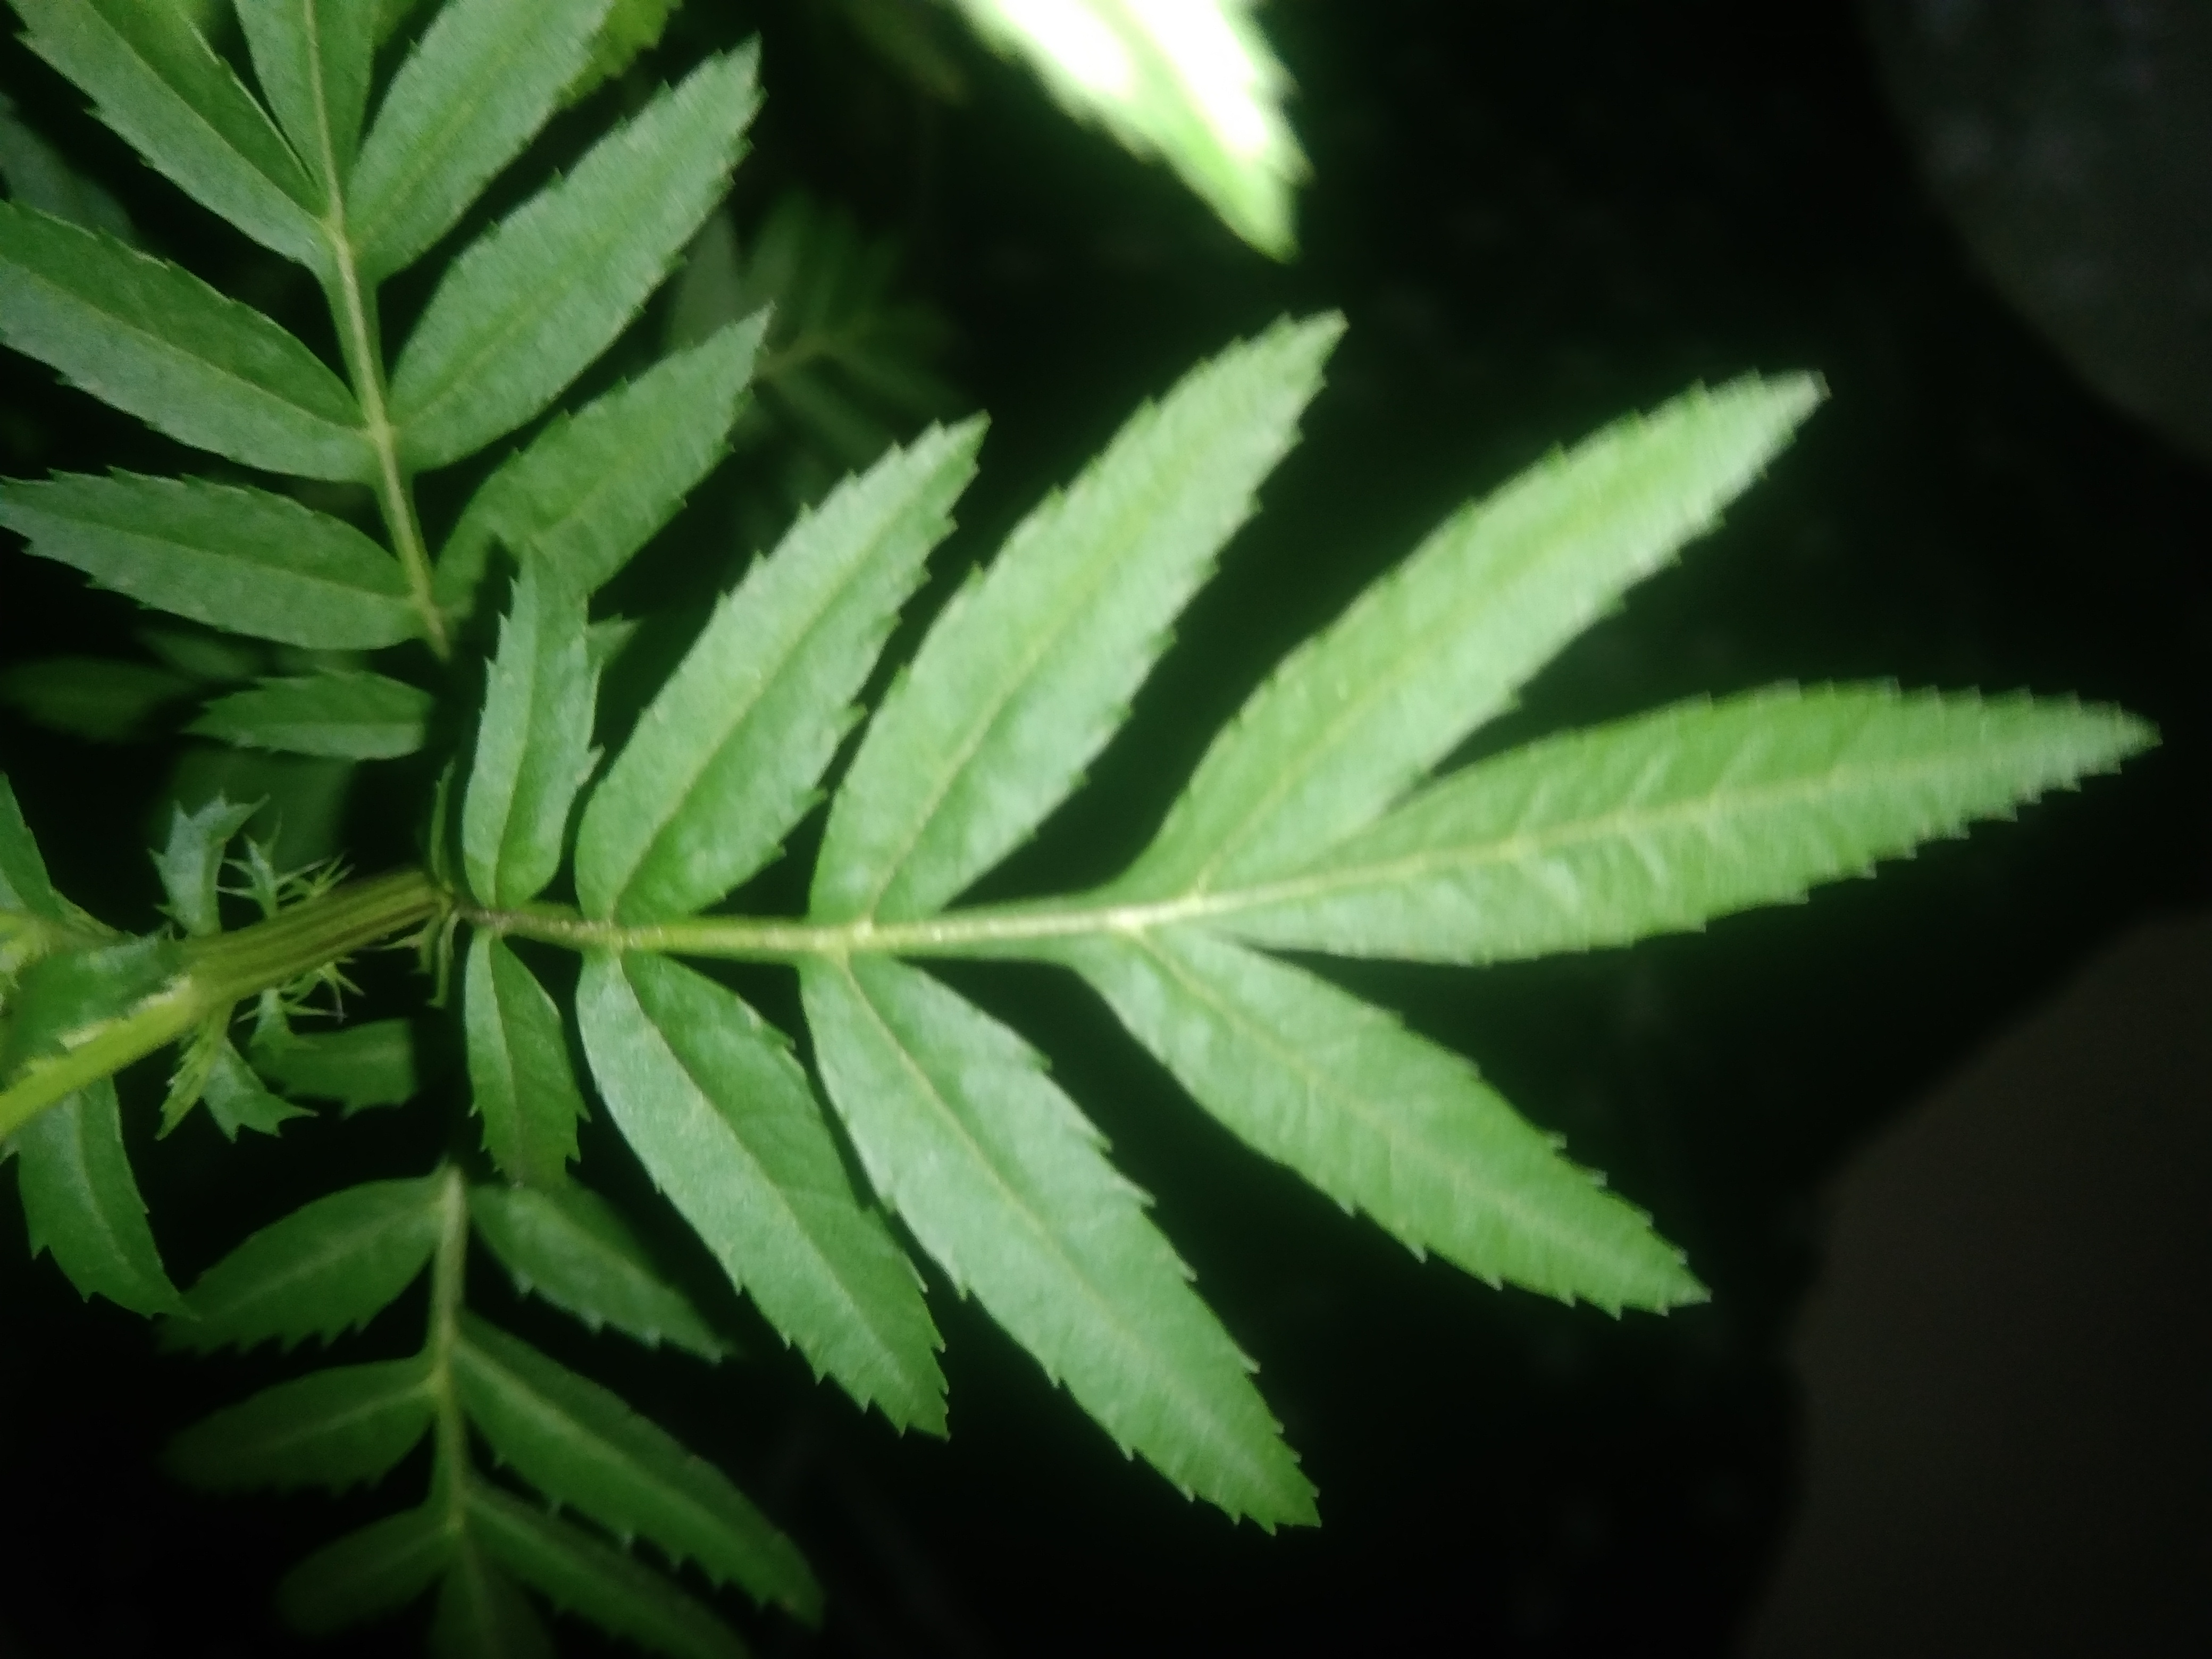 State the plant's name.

marigold
